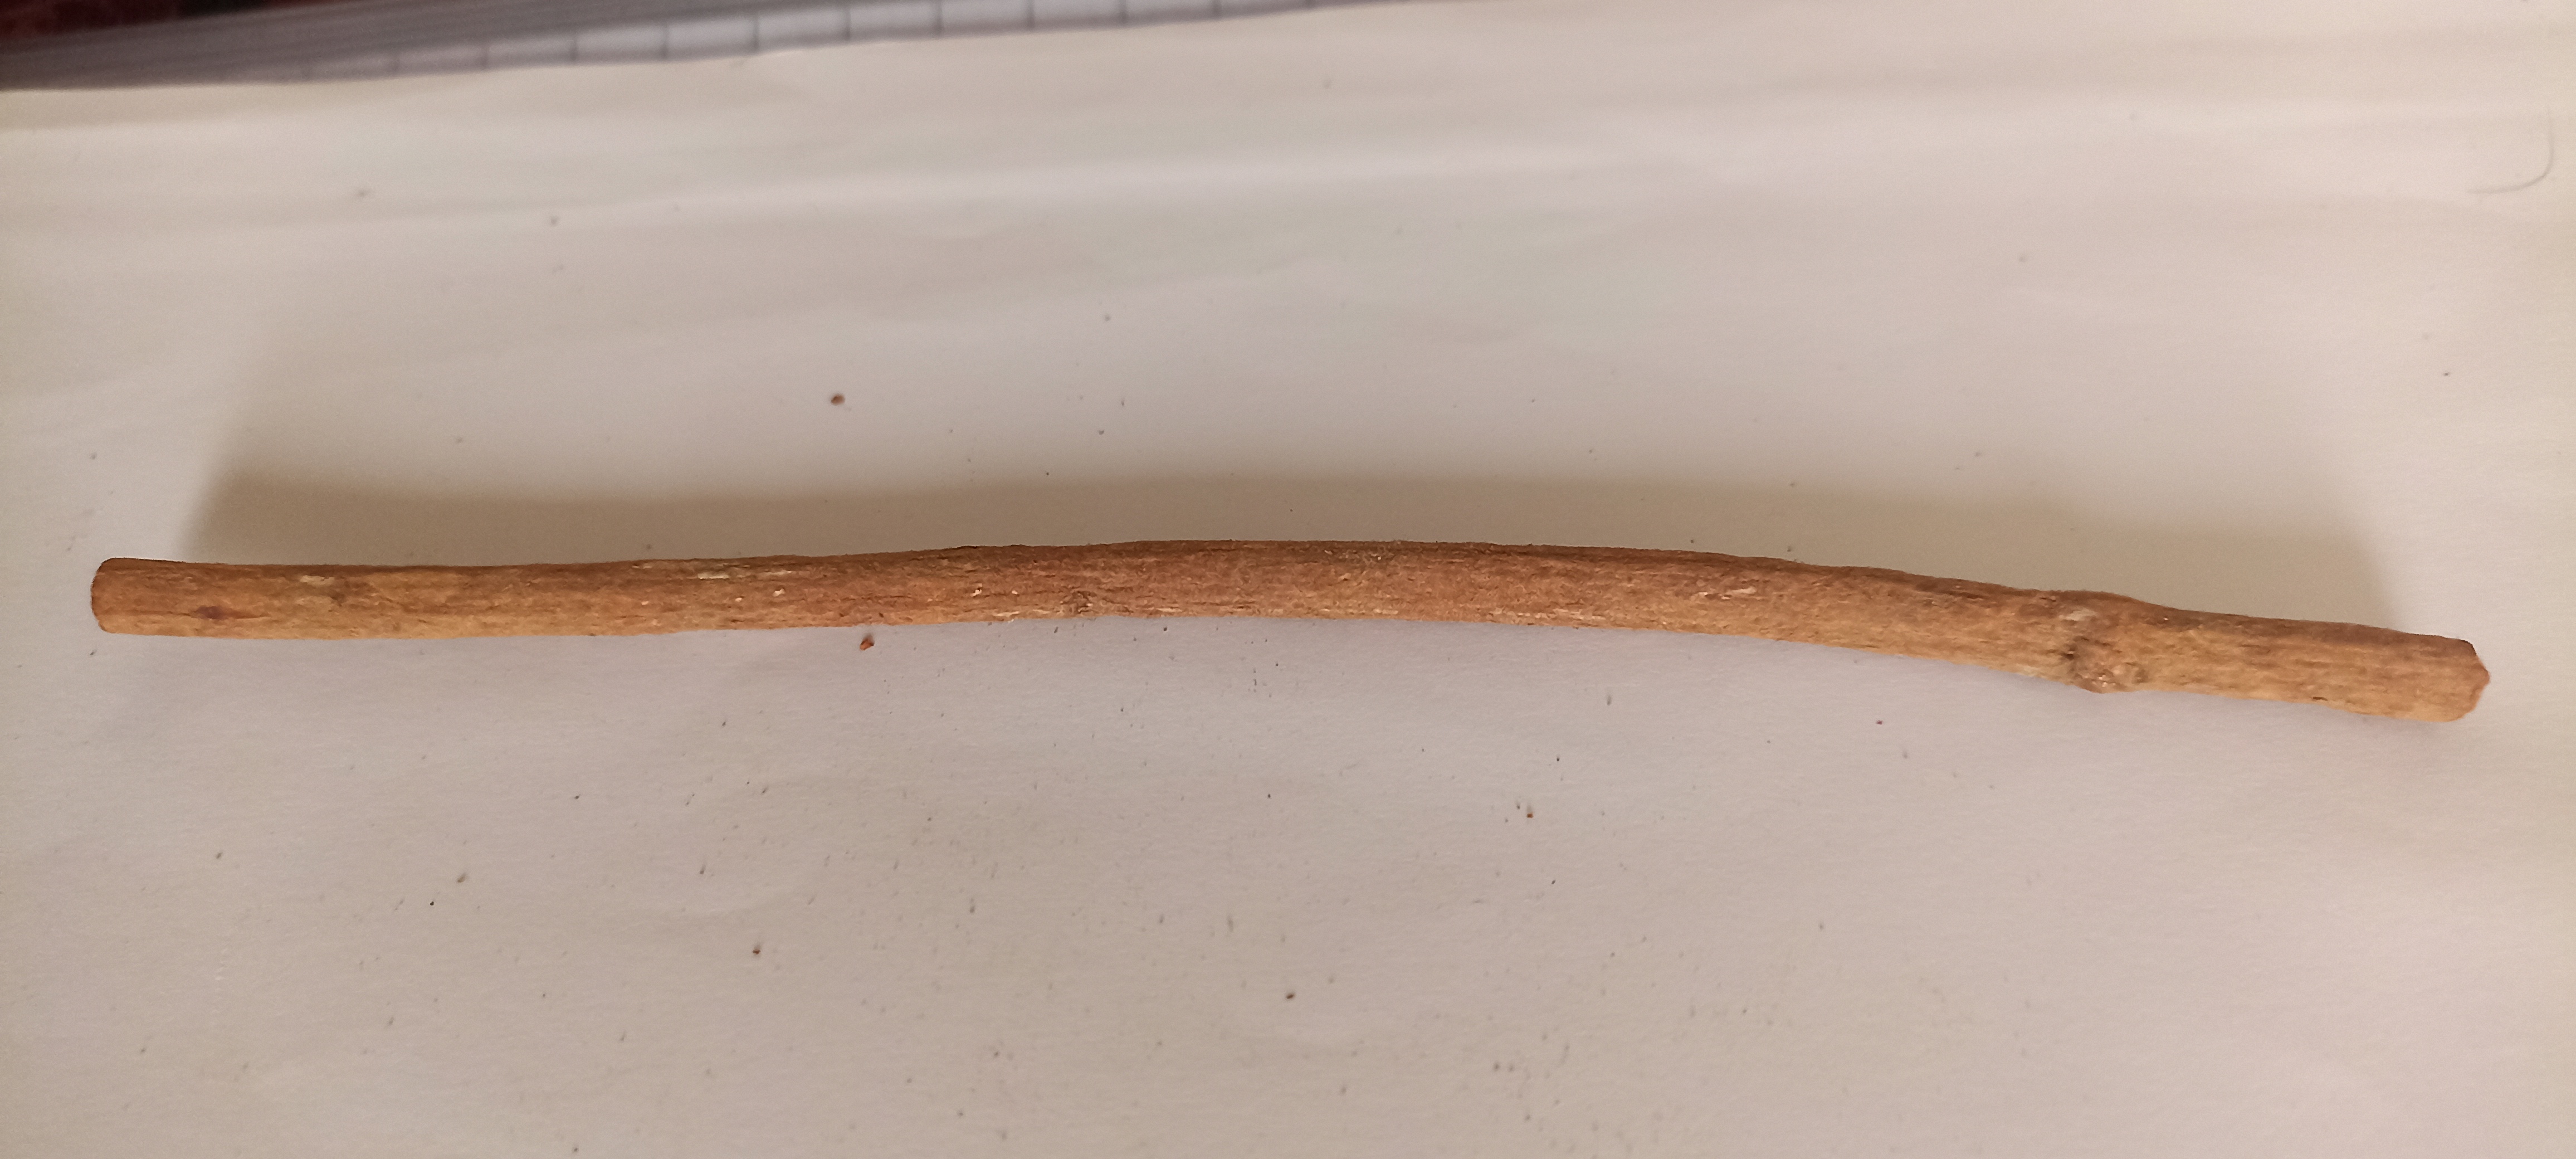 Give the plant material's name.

manjistha
